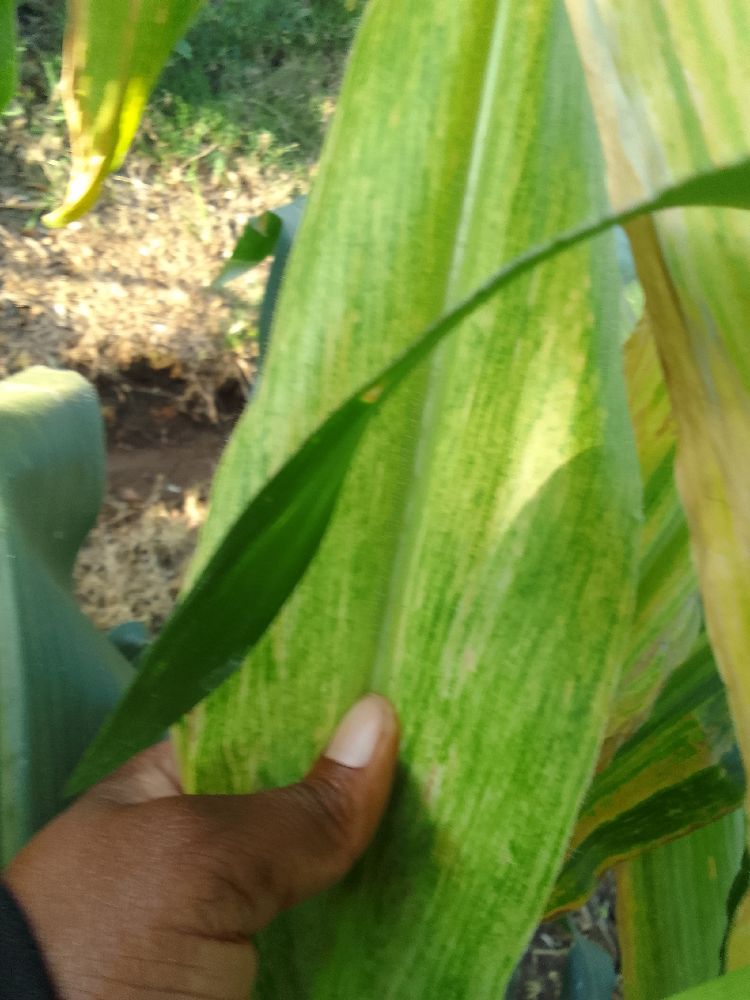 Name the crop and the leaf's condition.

maize, maize lethal necrosis
